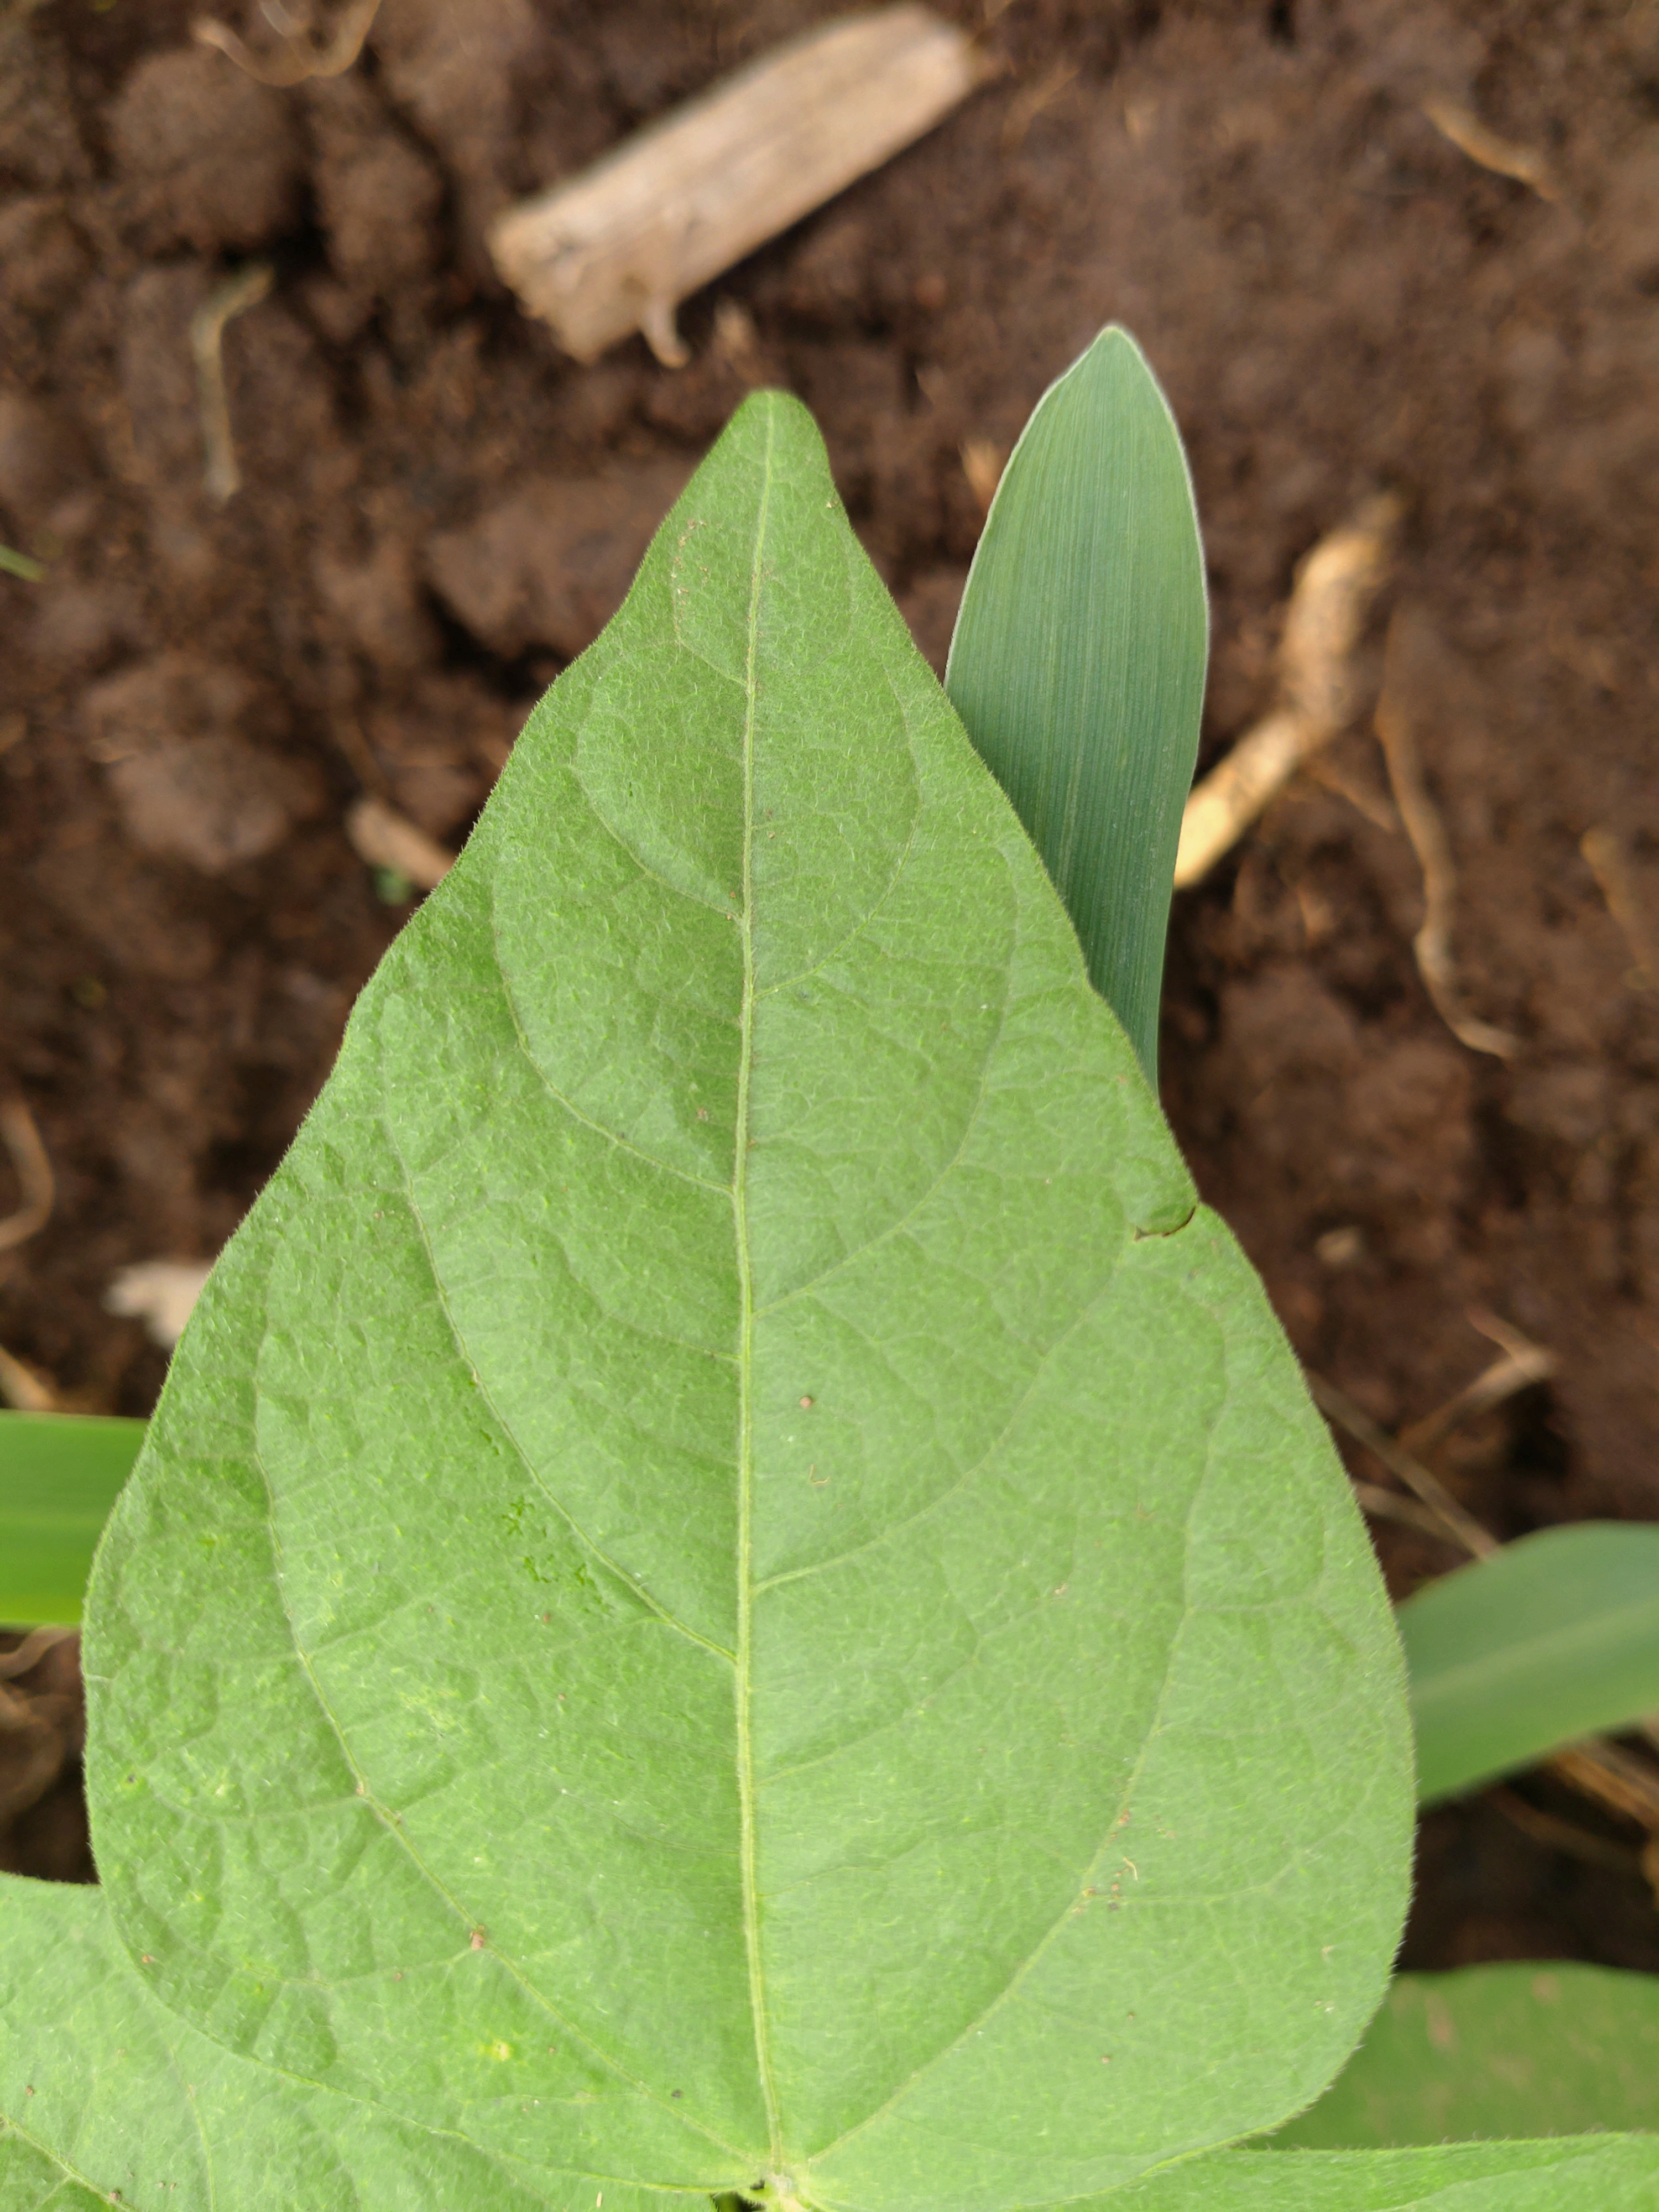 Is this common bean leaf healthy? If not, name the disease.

healthy
